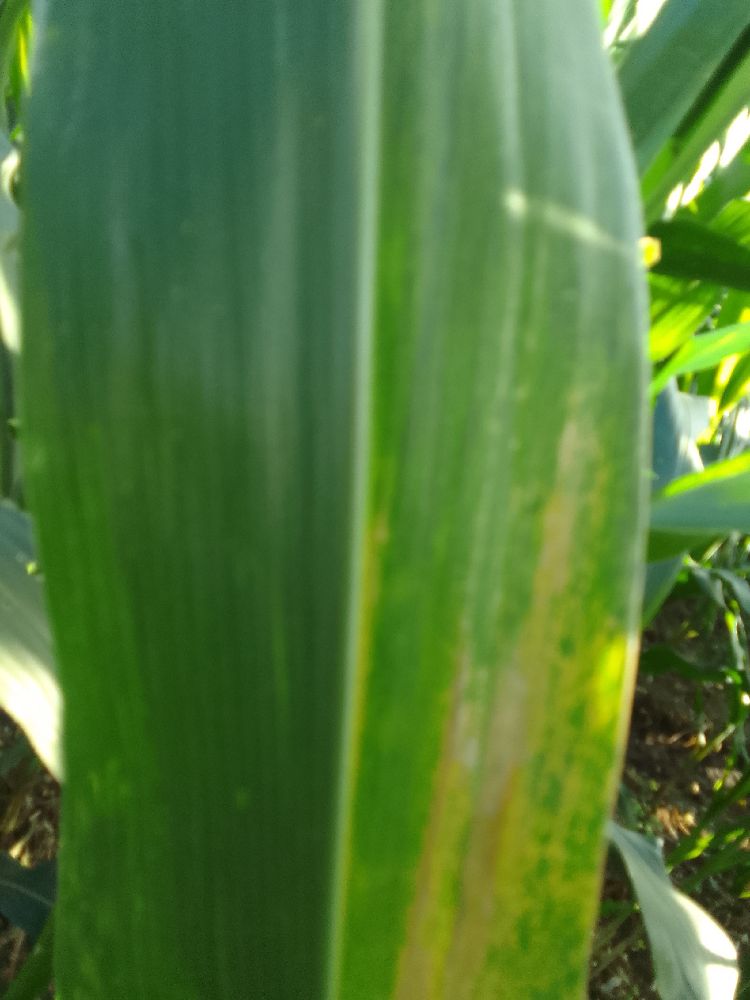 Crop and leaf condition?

maize, maize lethal necrosis
